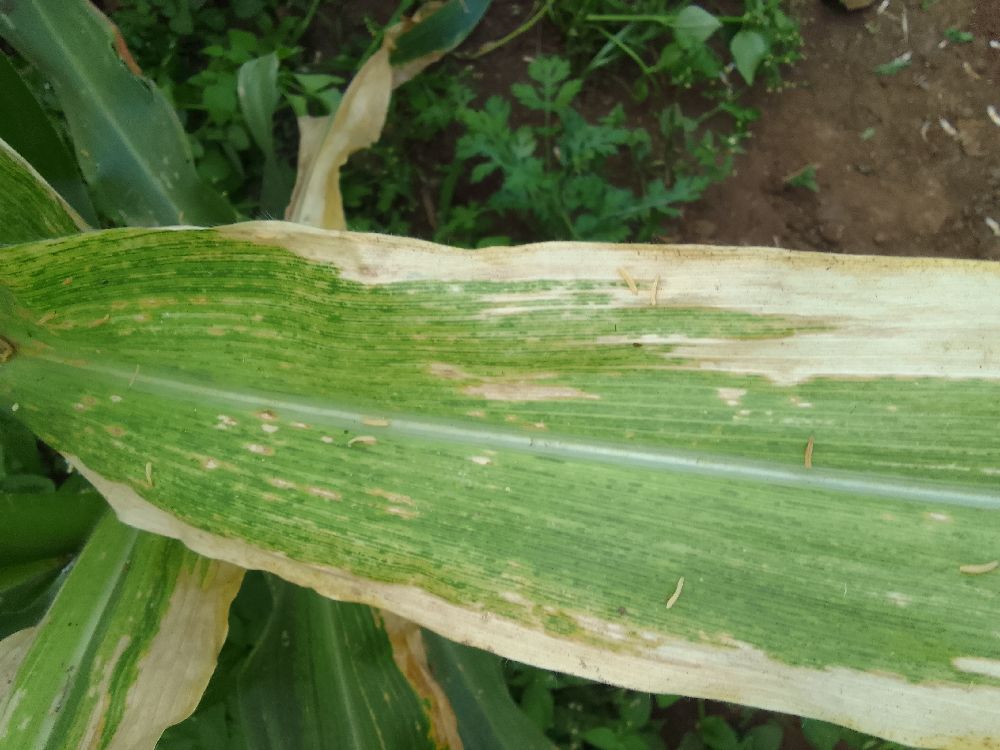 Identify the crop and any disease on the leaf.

maize, maize lethal necrosis
